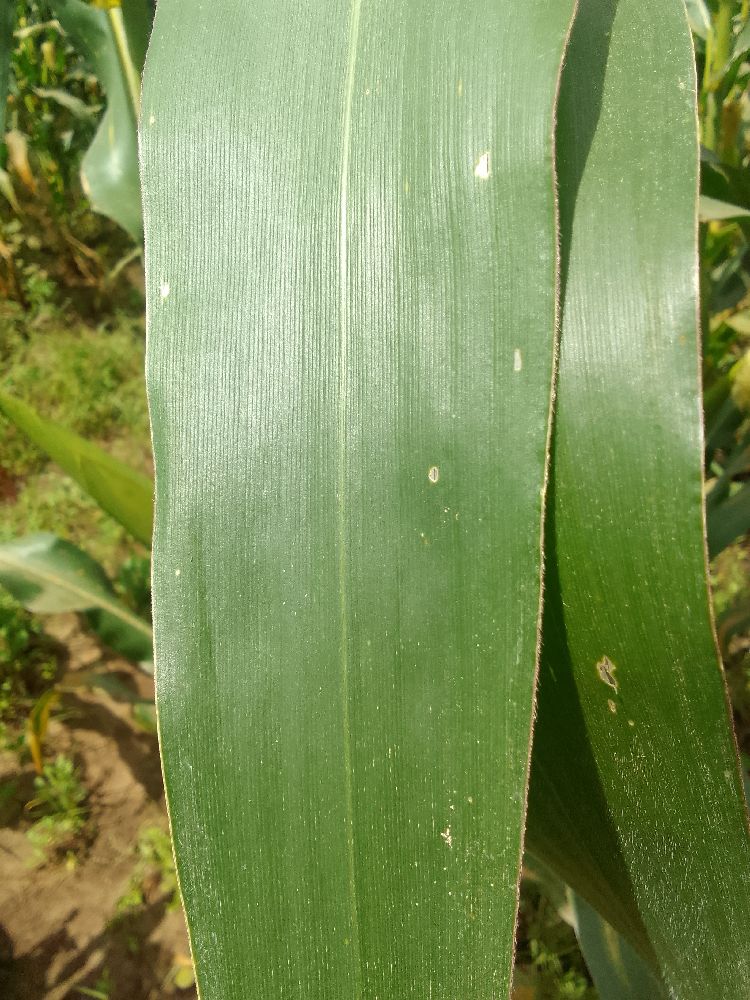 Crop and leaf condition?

maize, healthy
